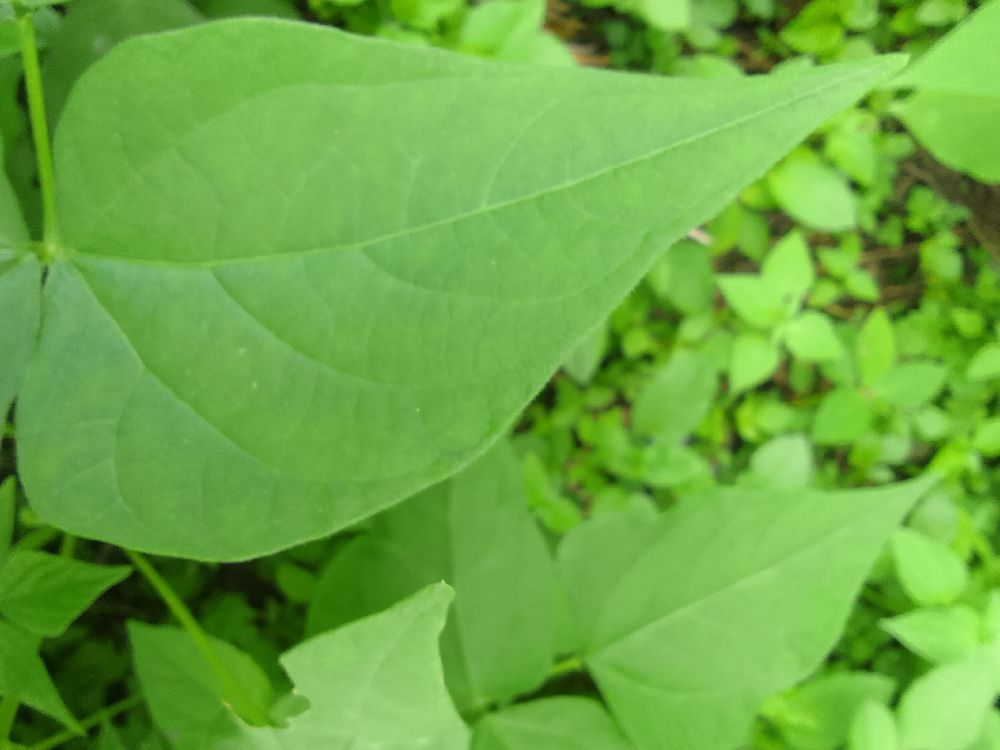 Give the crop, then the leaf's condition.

common bean, healthy
